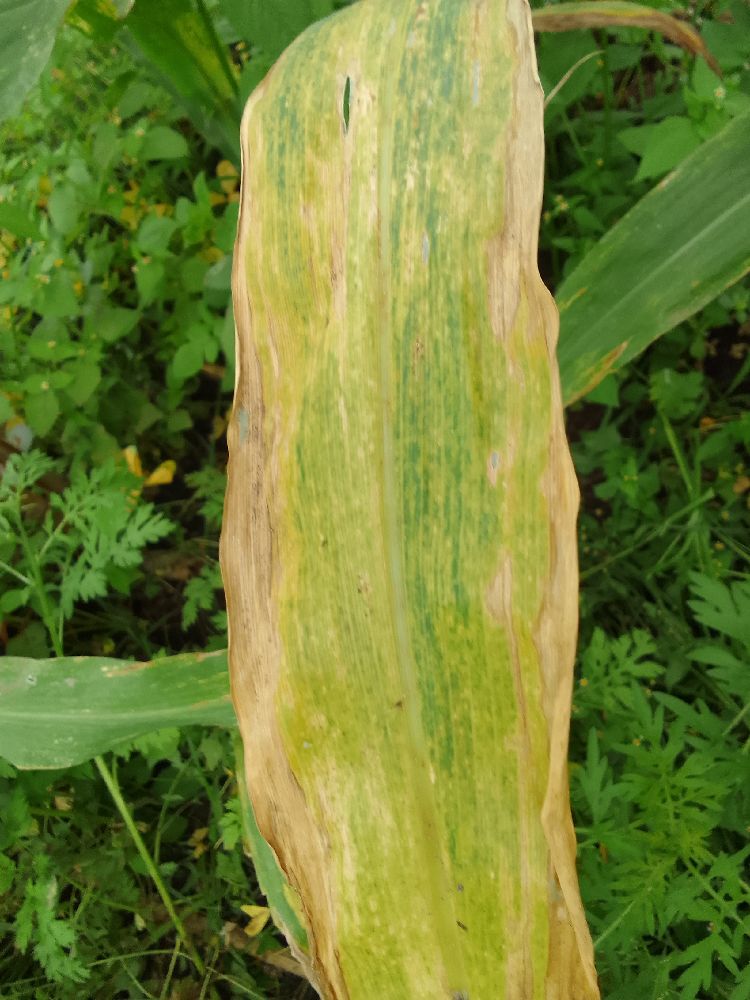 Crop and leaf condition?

maize, maize lethal necrosis
